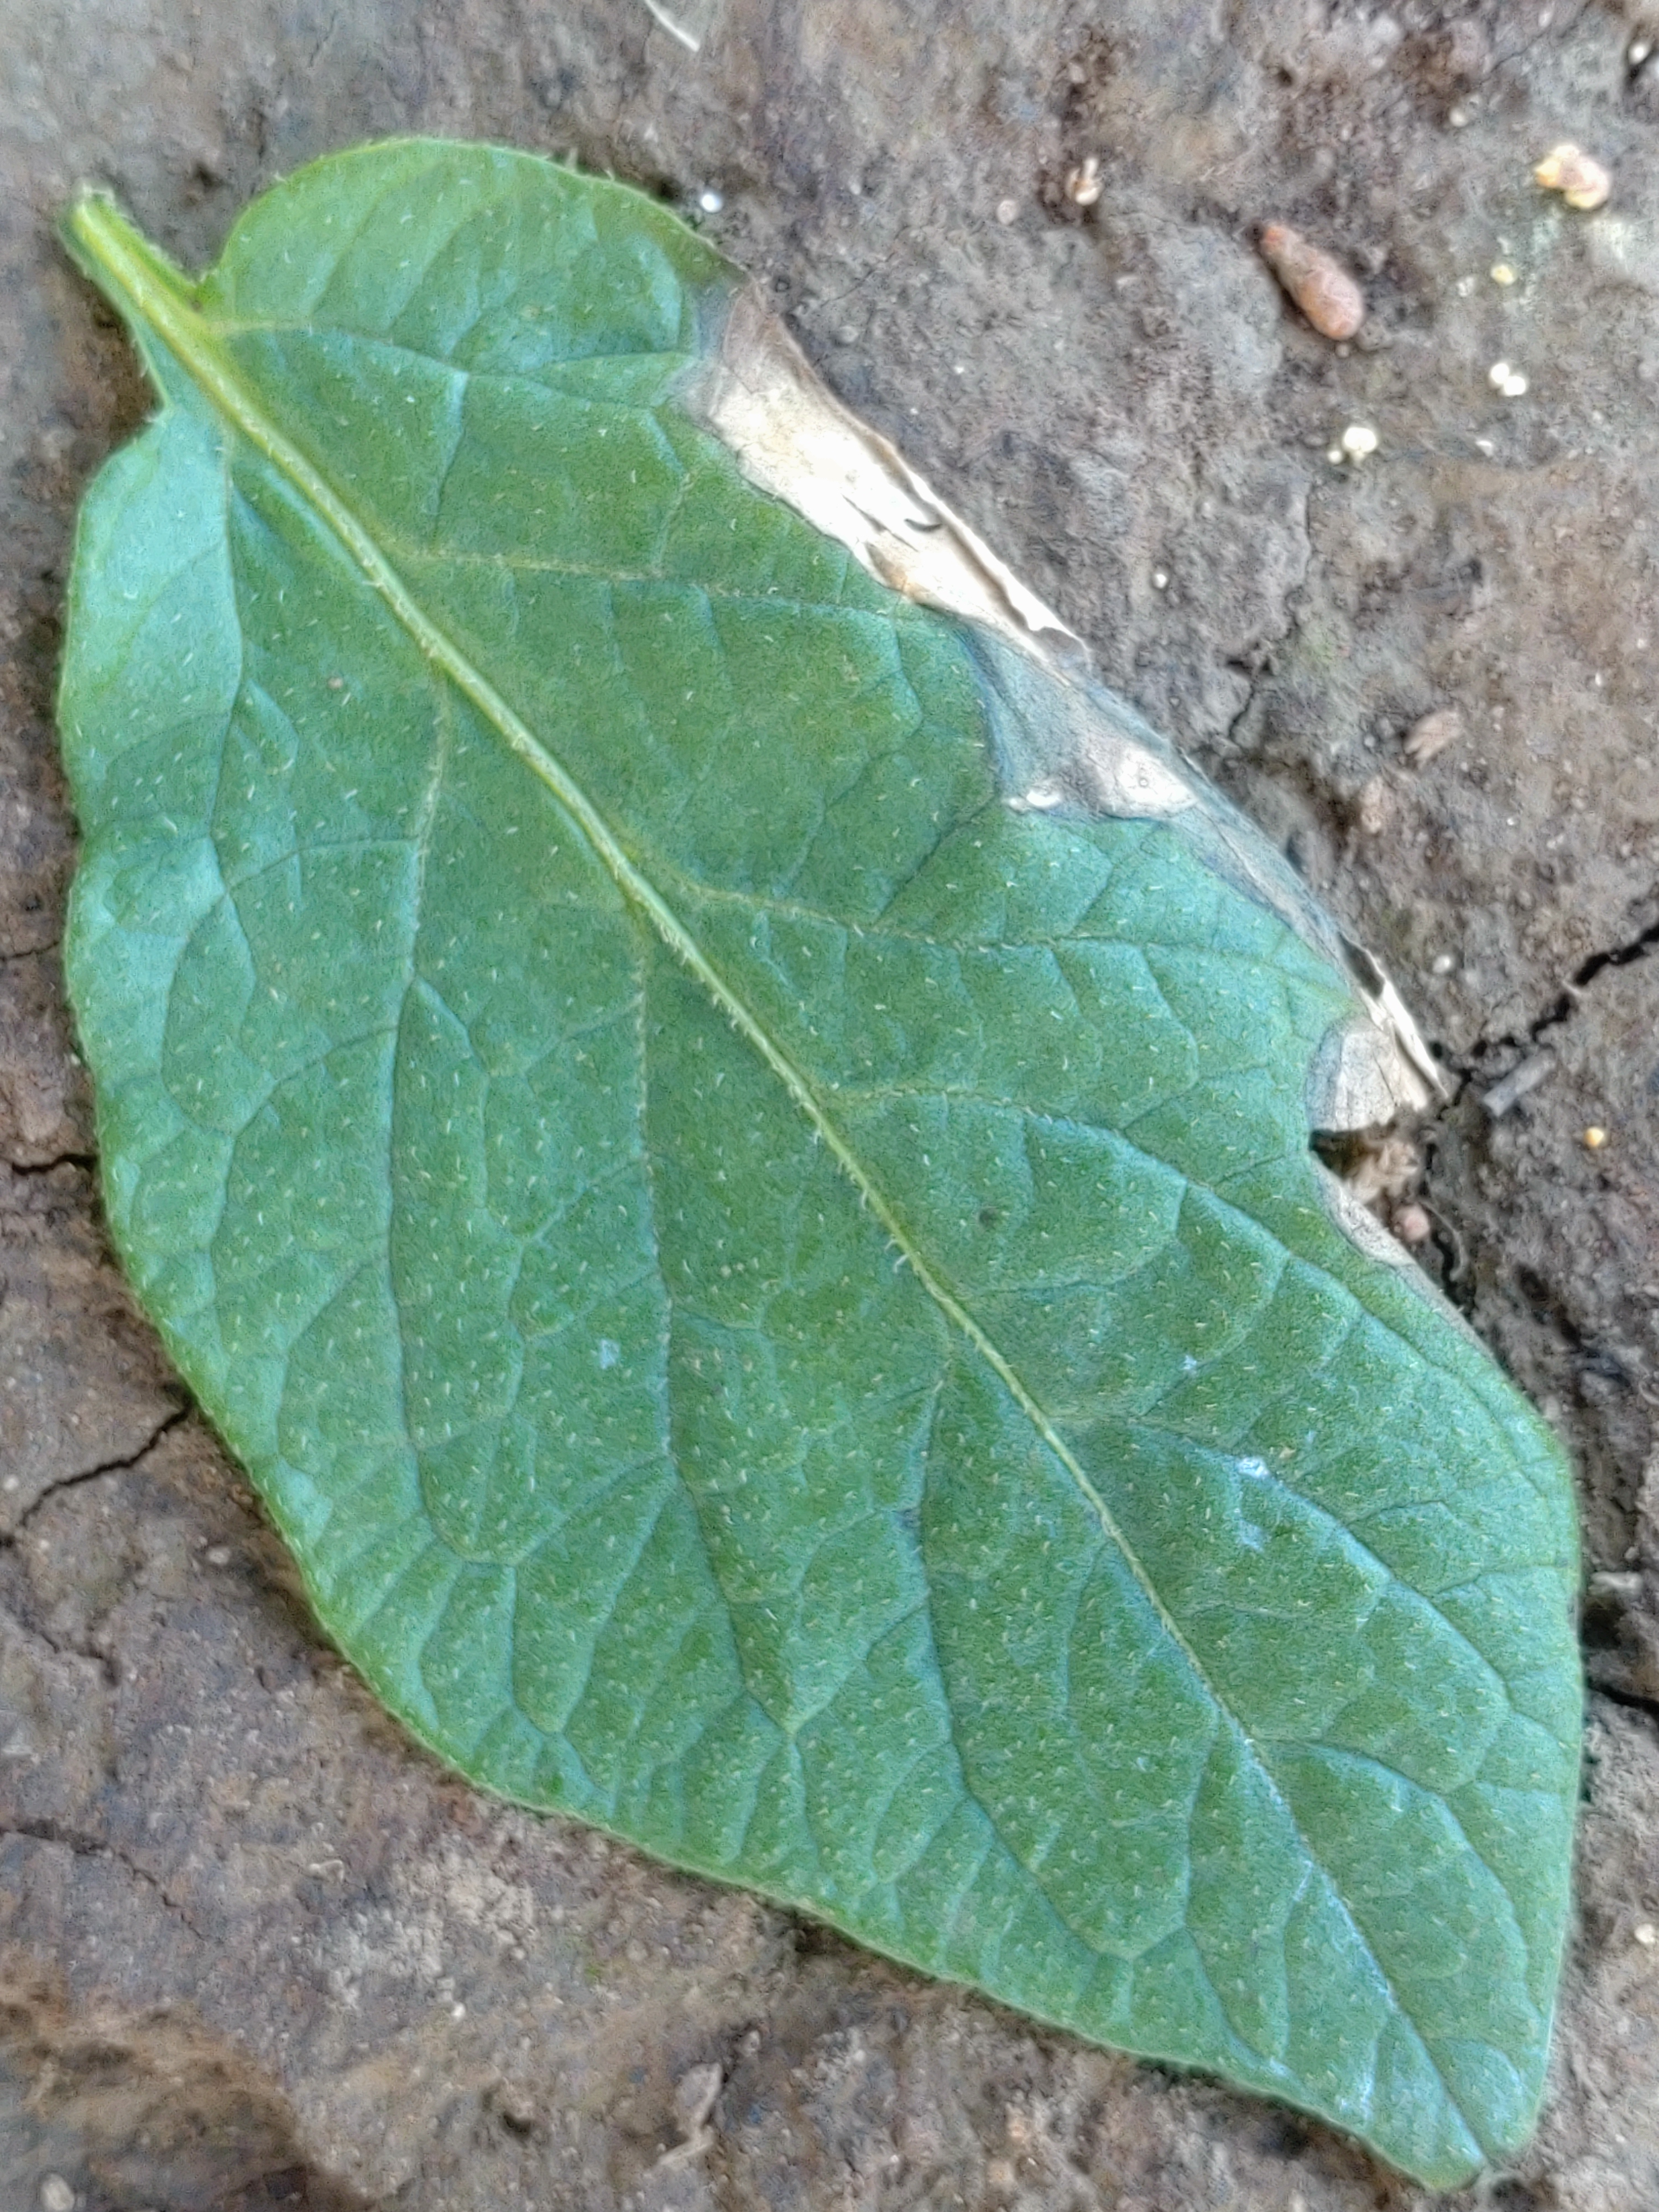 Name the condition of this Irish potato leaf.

early blight
